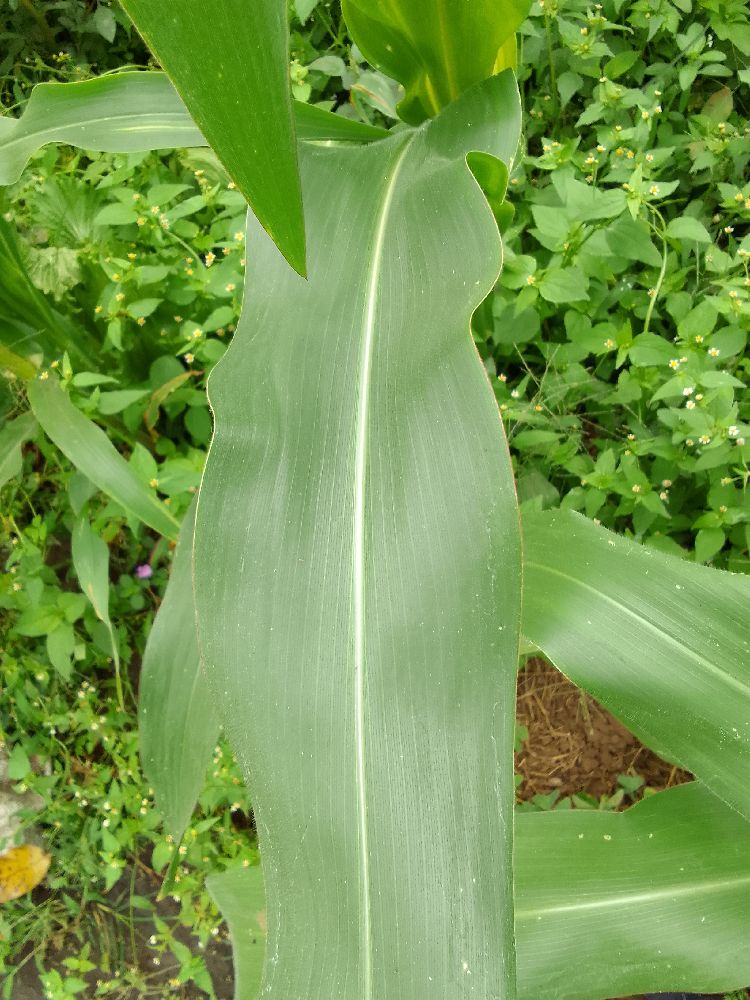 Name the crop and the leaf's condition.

maize, healthy
